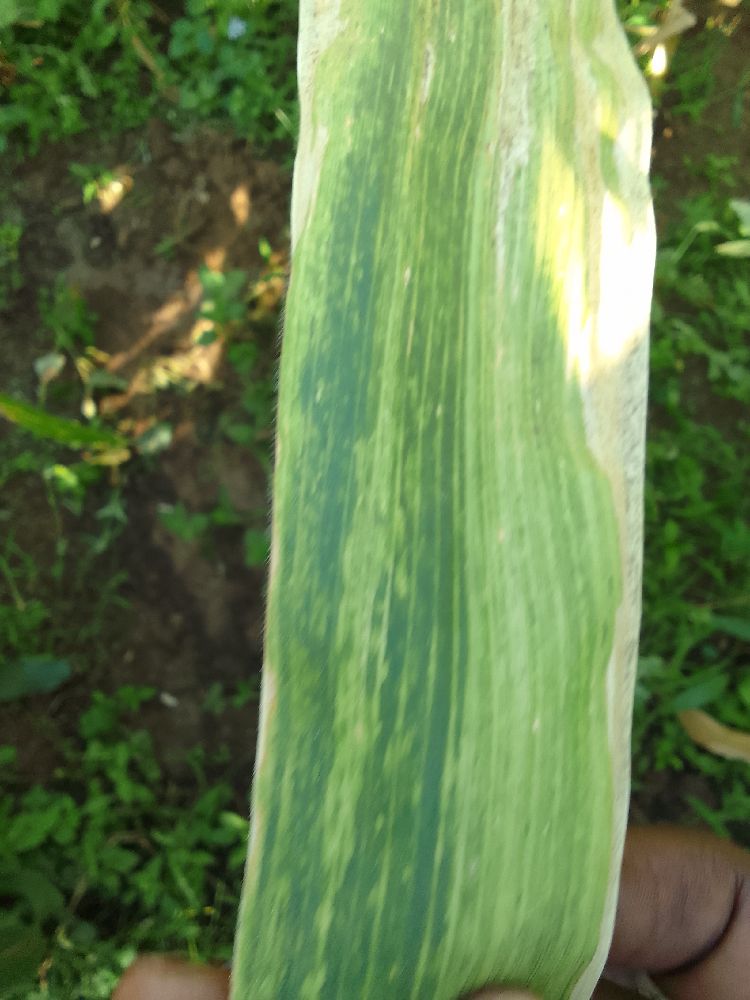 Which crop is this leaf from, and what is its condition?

maize, maize lethal necrosis
